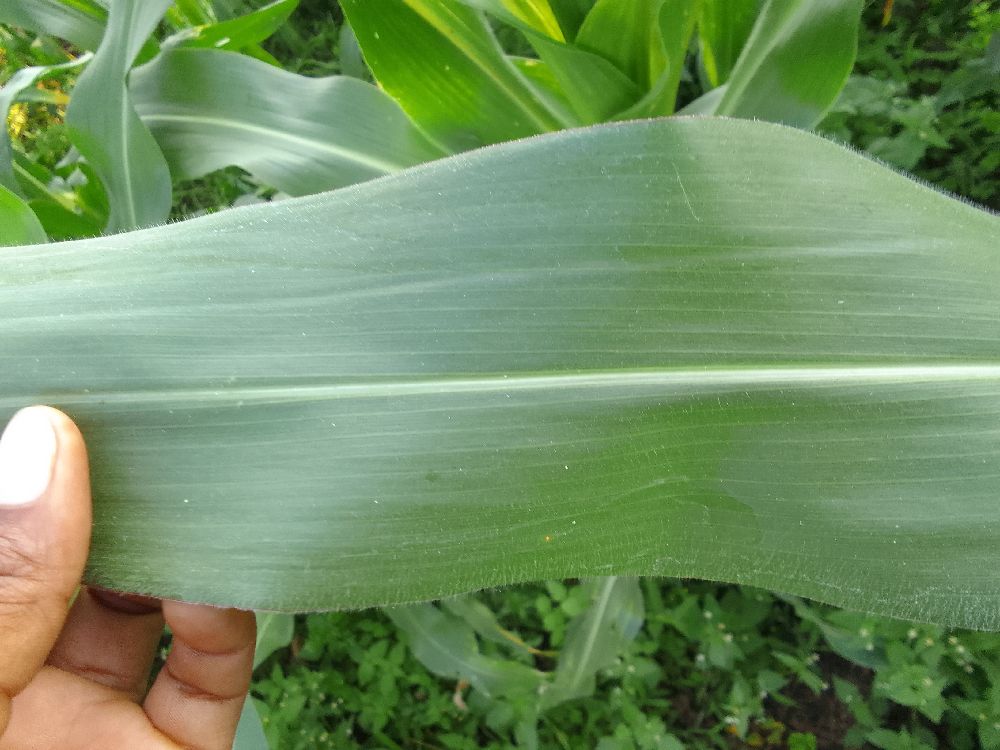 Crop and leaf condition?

maize, healthy
